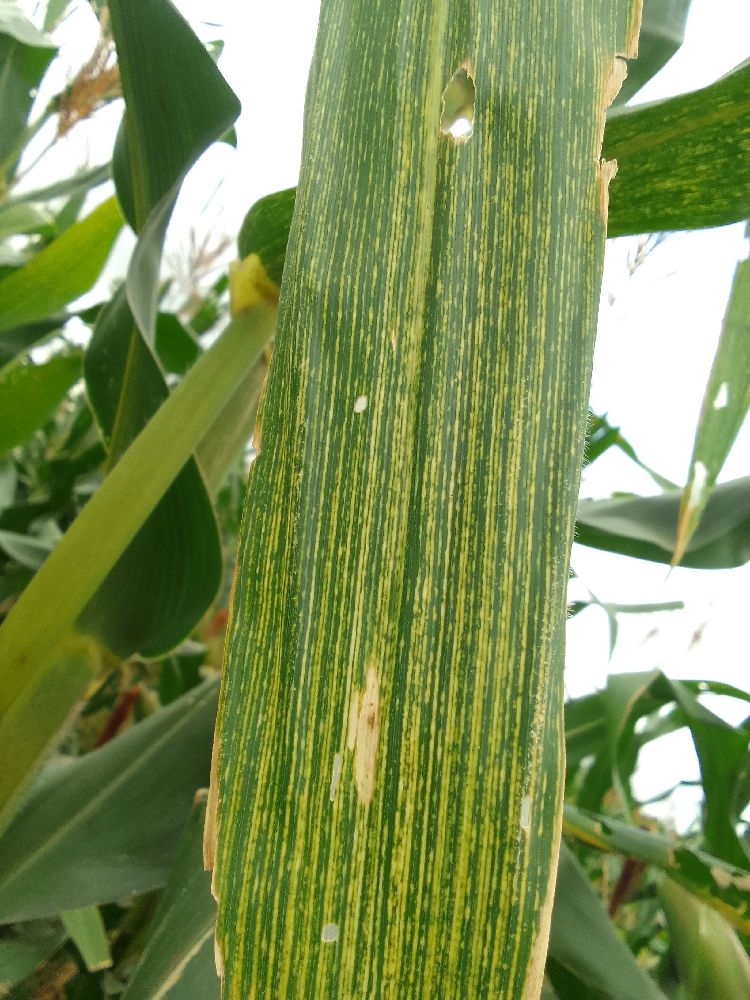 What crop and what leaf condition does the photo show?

maize, maize streak virus
